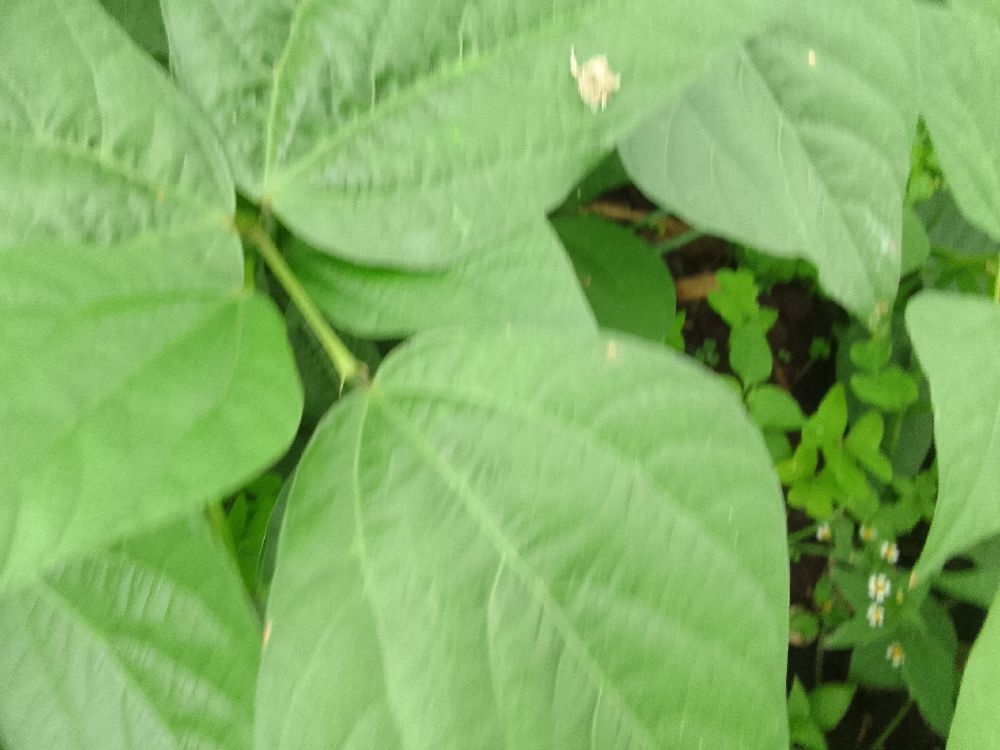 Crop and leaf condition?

common bean, healthy
